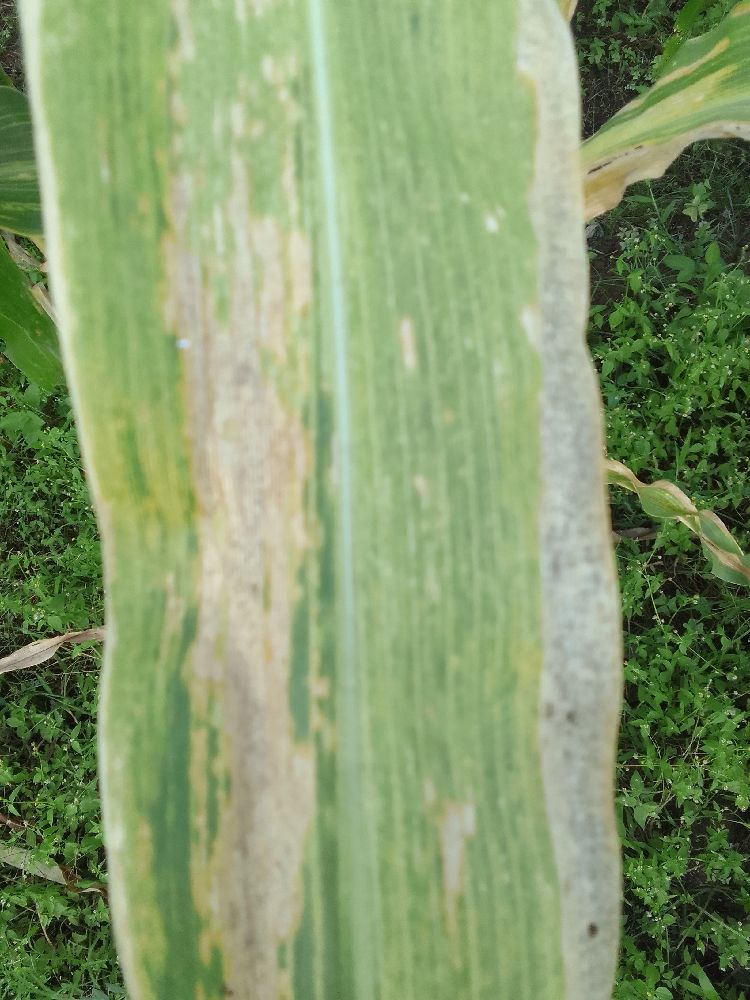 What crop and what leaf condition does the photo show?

maize, maize lethal necrosis
